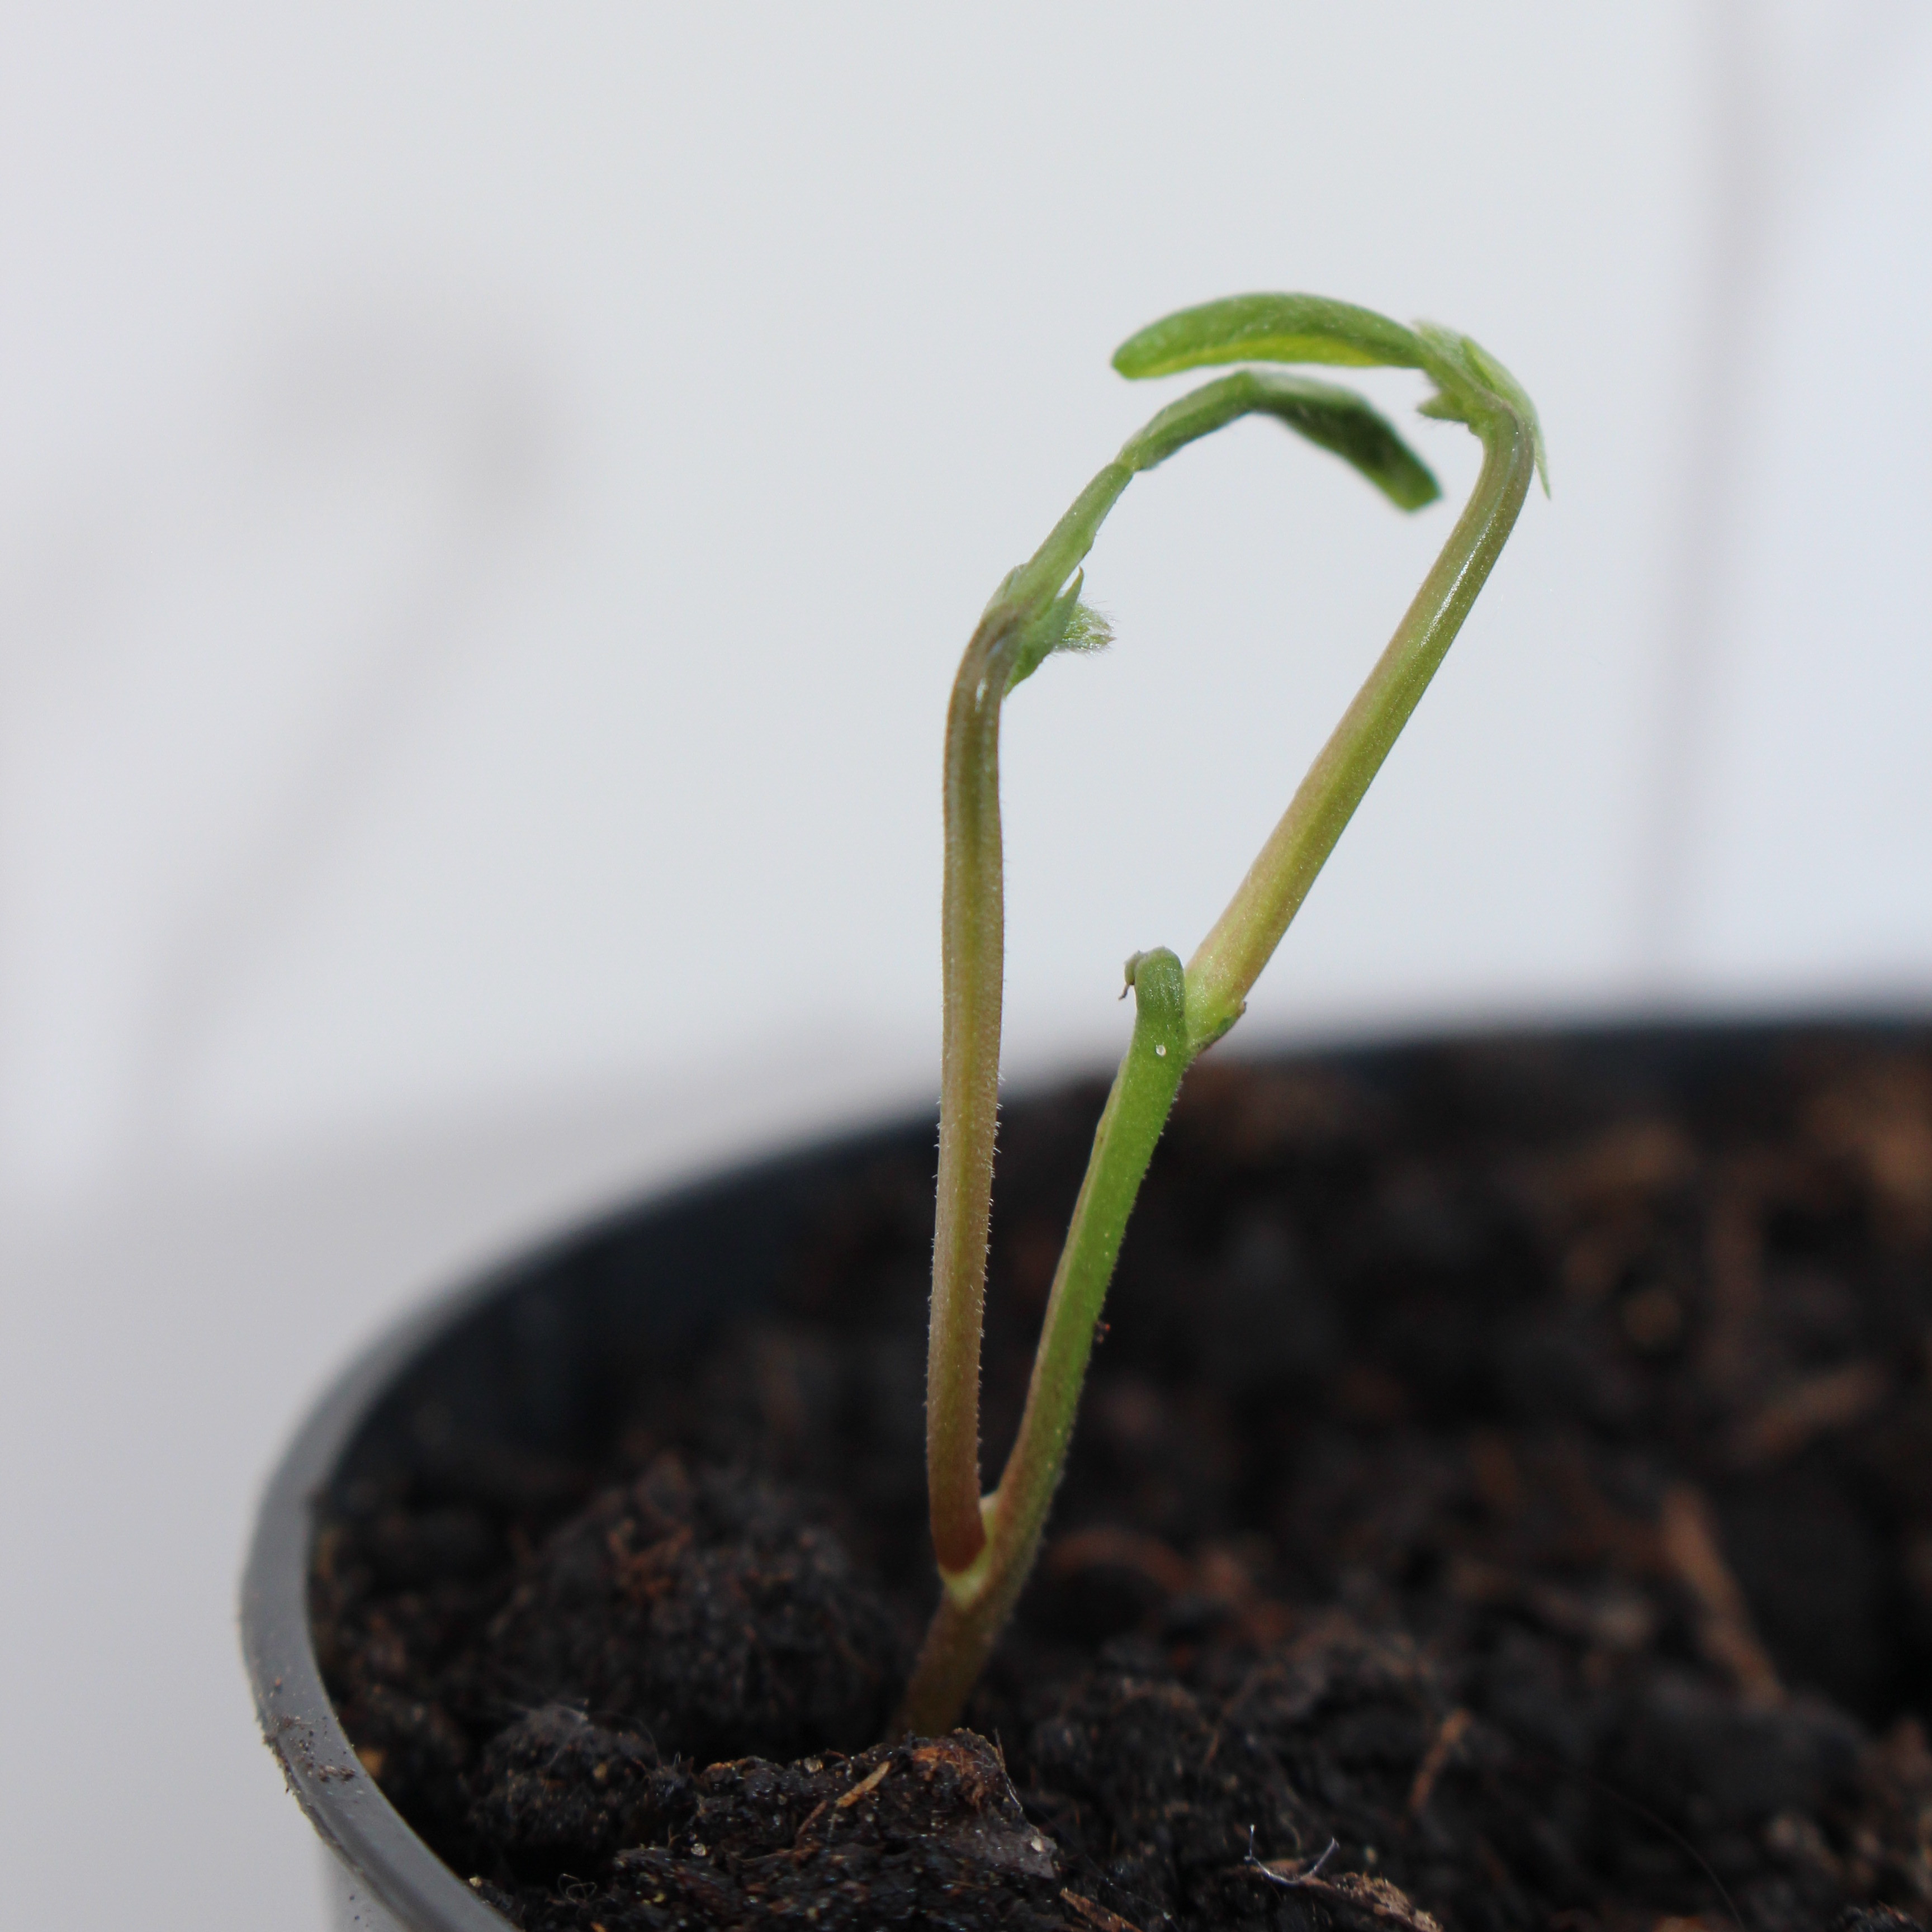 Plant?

Vicia sativa
